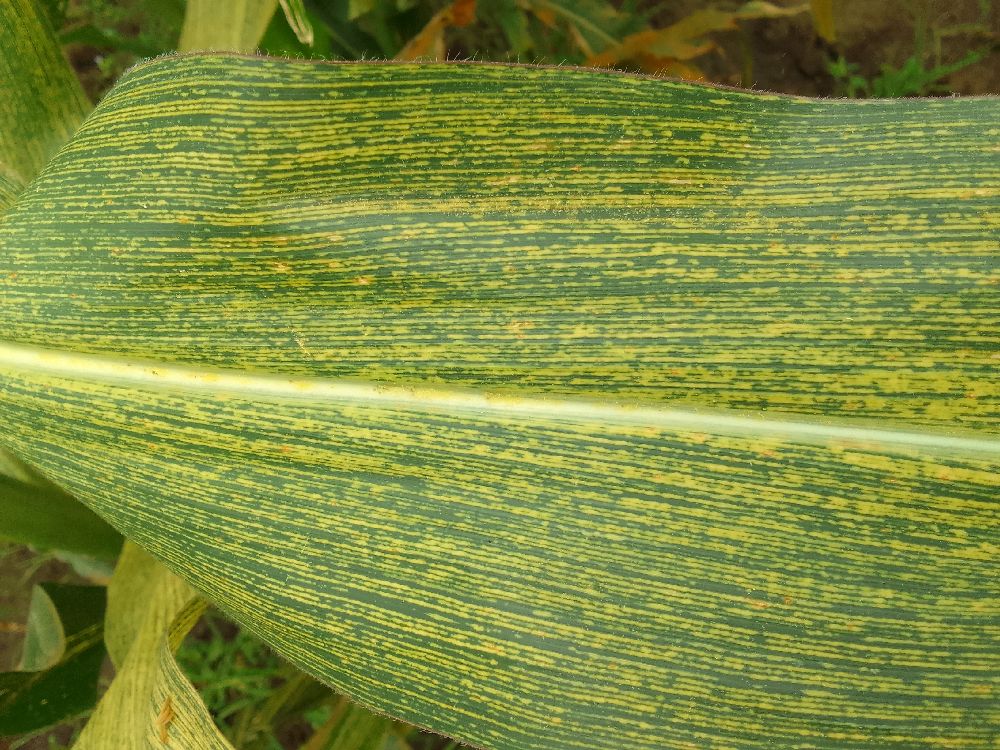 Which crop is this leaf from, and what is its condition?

maize, maize streak virus
